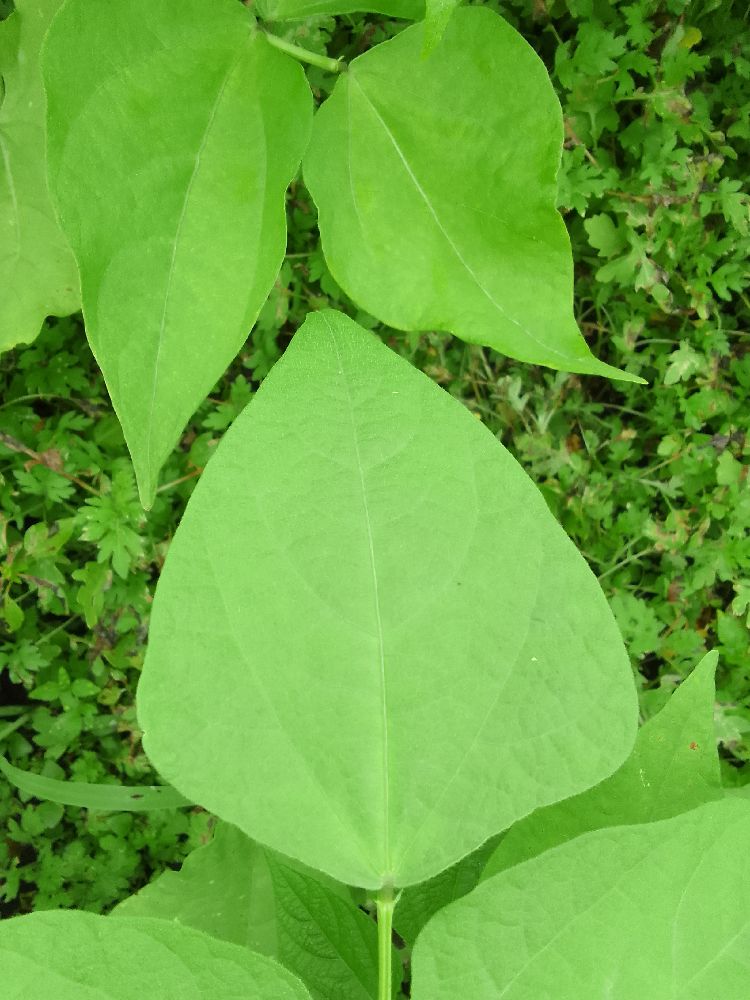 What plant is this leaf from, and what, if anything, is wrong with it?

common bean, healthy
